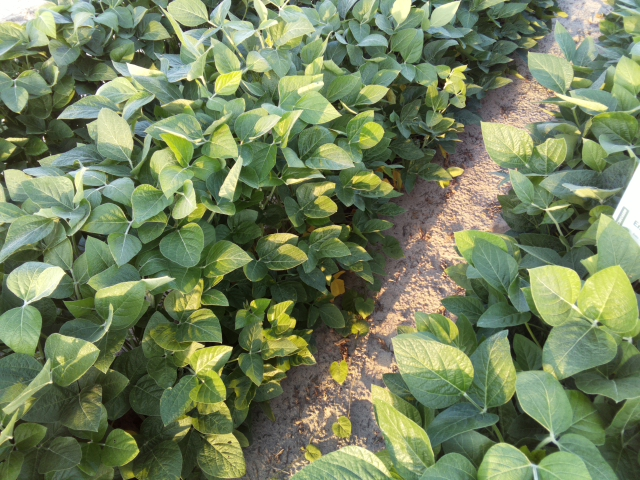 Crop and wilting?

soybean, leaves with no wilting
